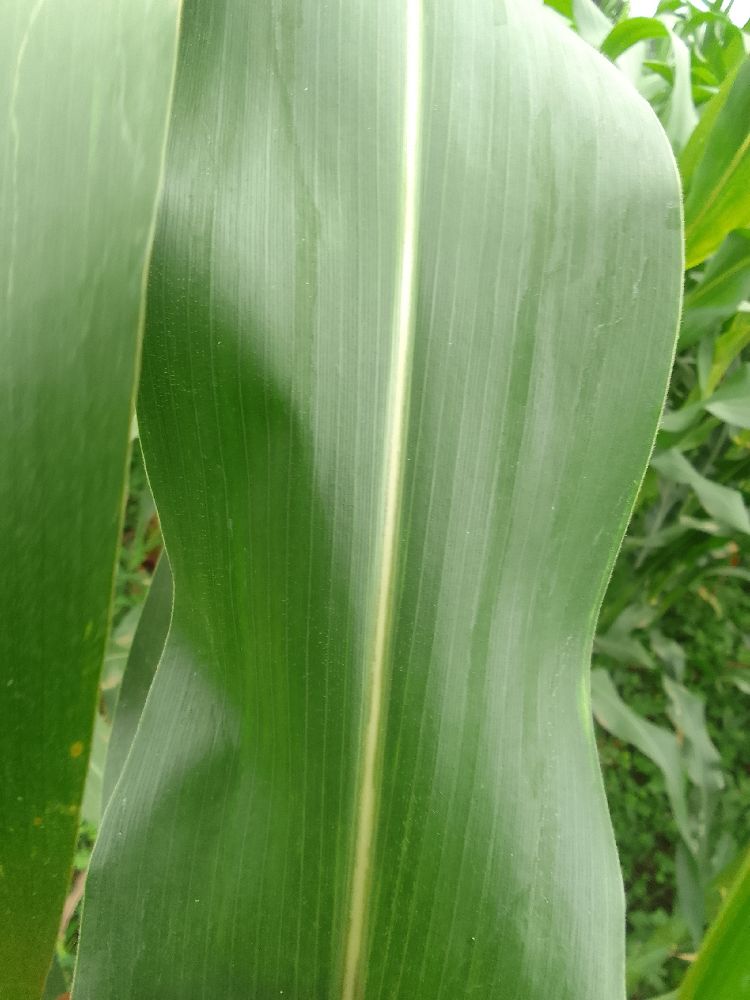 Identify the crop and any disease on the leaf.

maize, healthy
